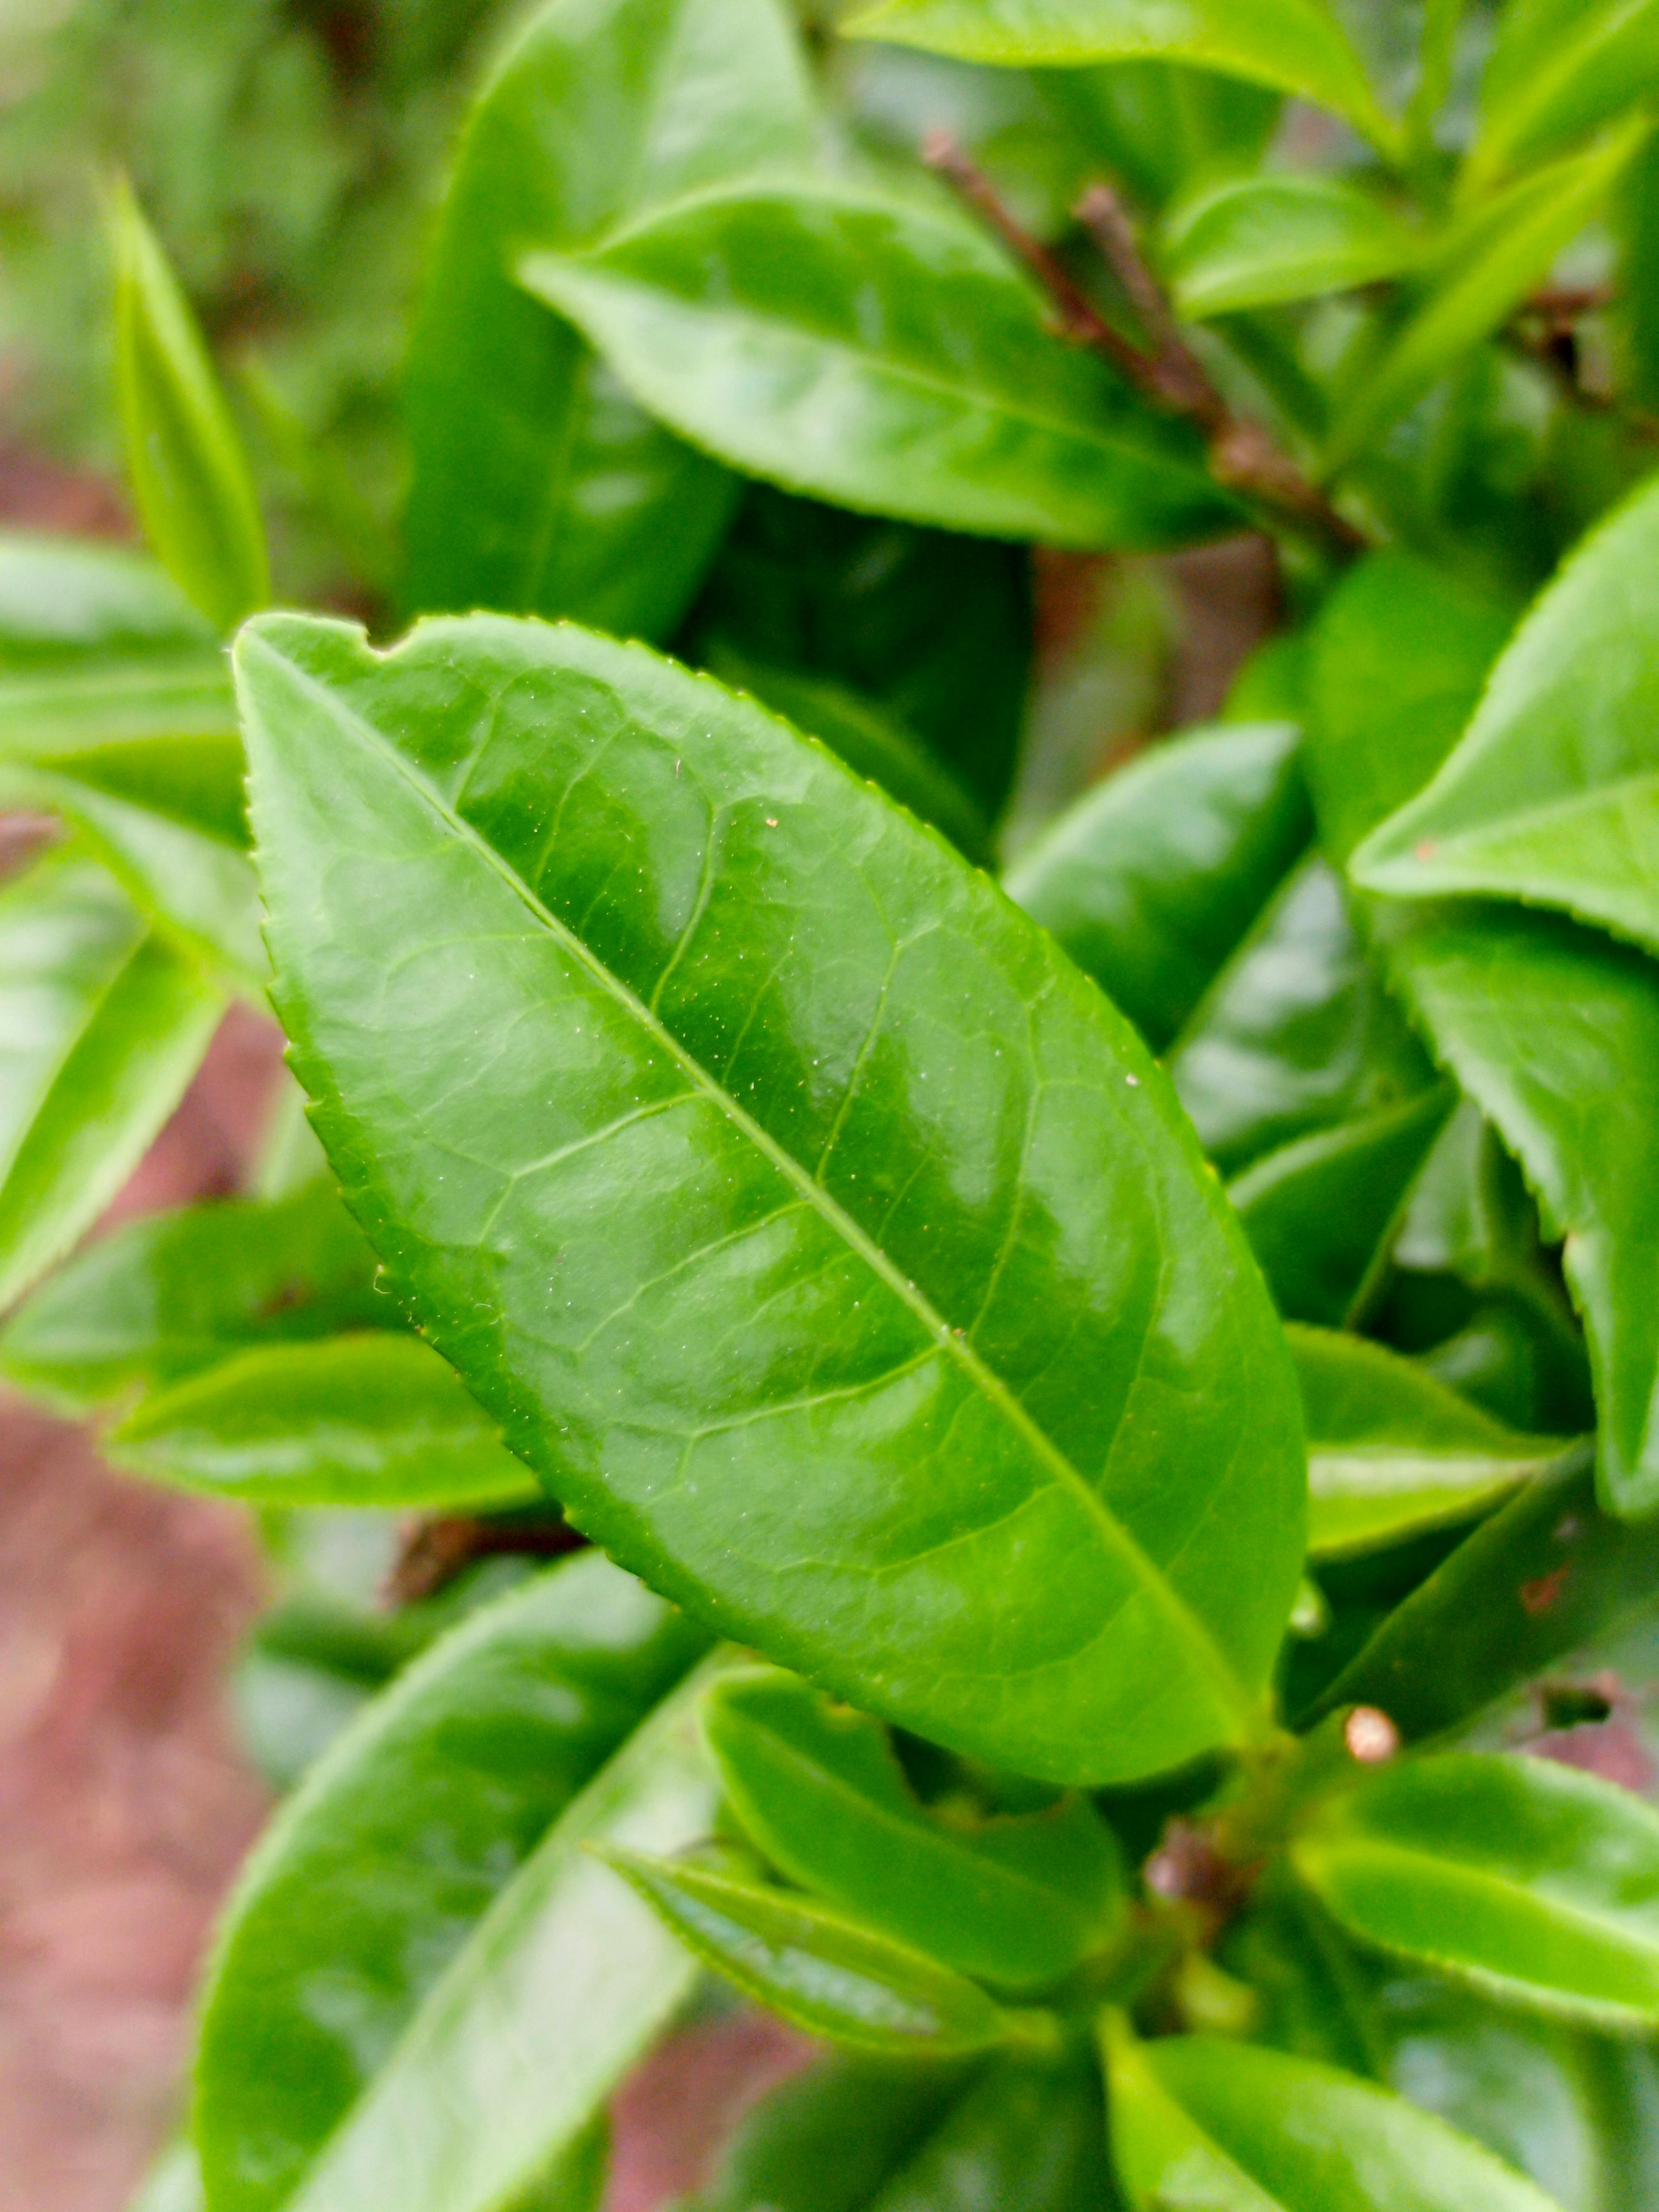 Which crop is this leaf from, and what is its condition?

tea, healthy leaf
